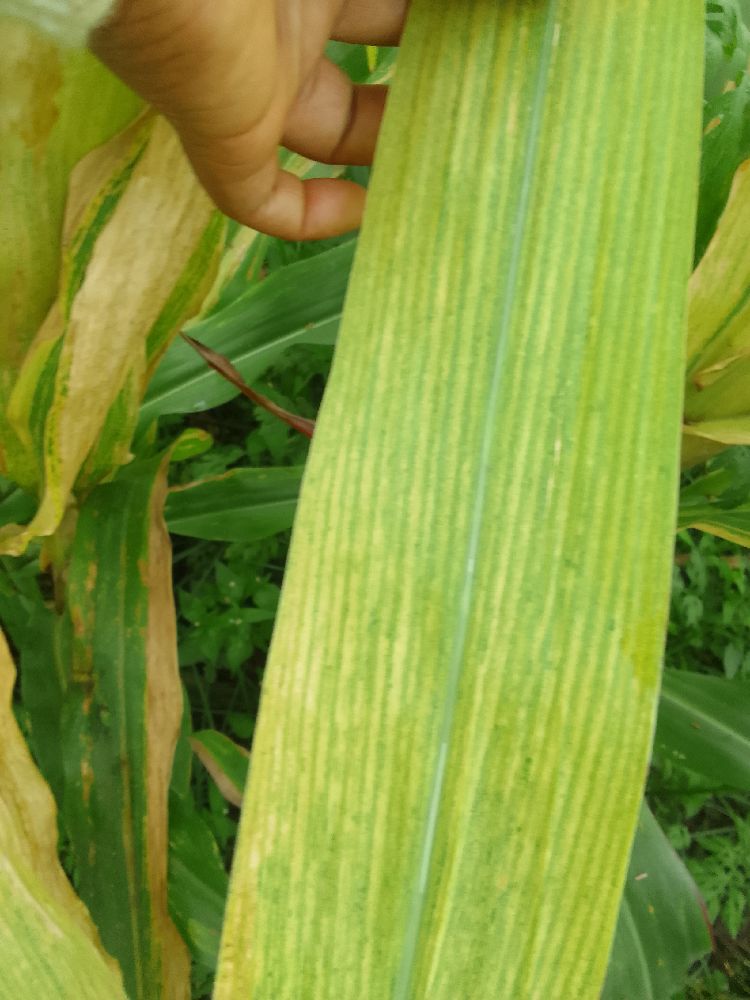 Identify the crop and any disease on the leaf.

maize, maize lethal necrosis
